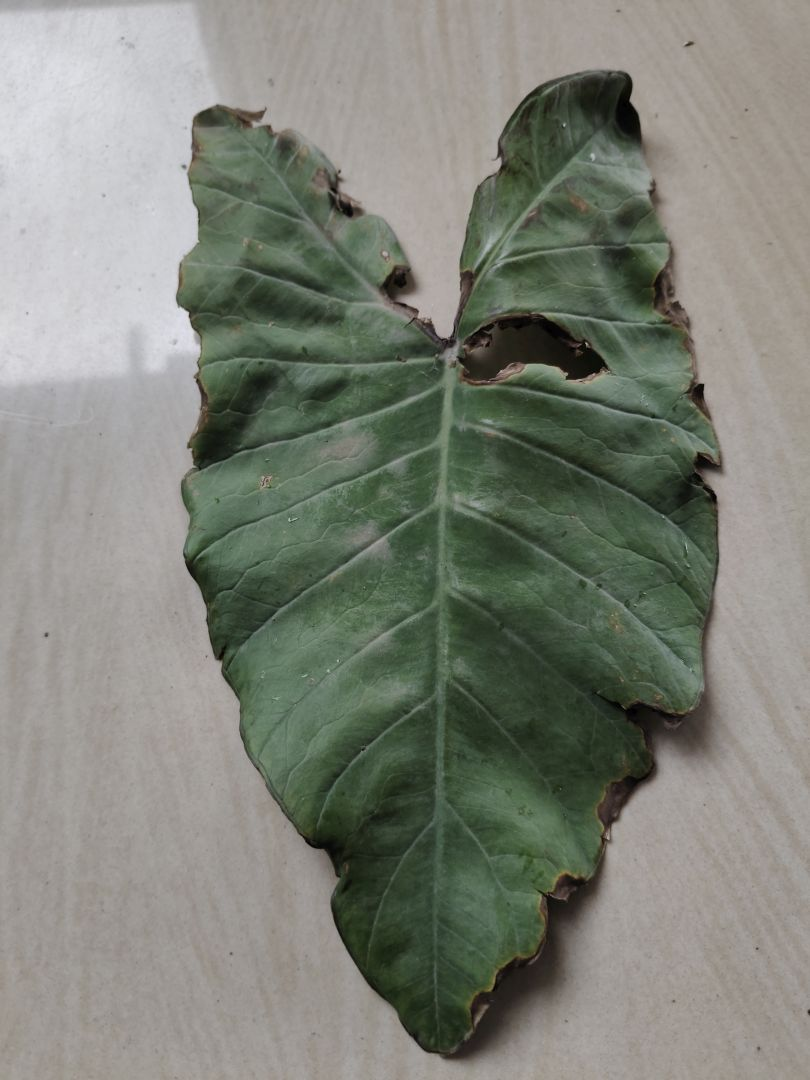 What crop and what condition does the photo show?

taro, leaf blight
